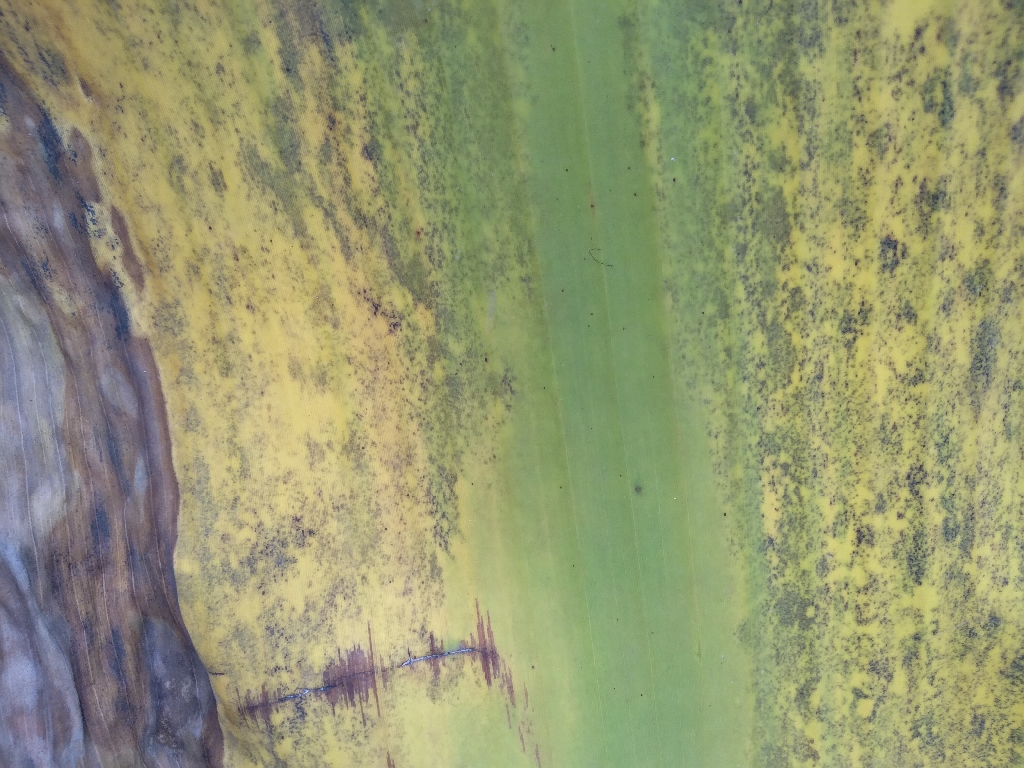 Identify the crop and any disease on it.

banana, black sigatoka
